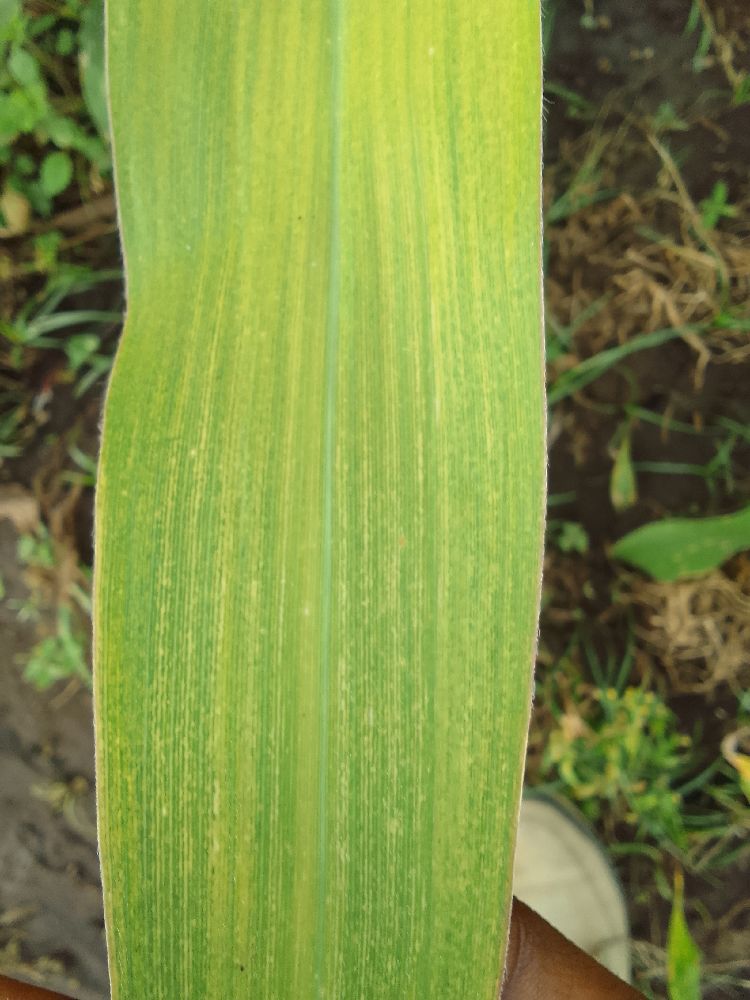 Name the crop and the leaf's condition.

maize, maize lethal necrosis
